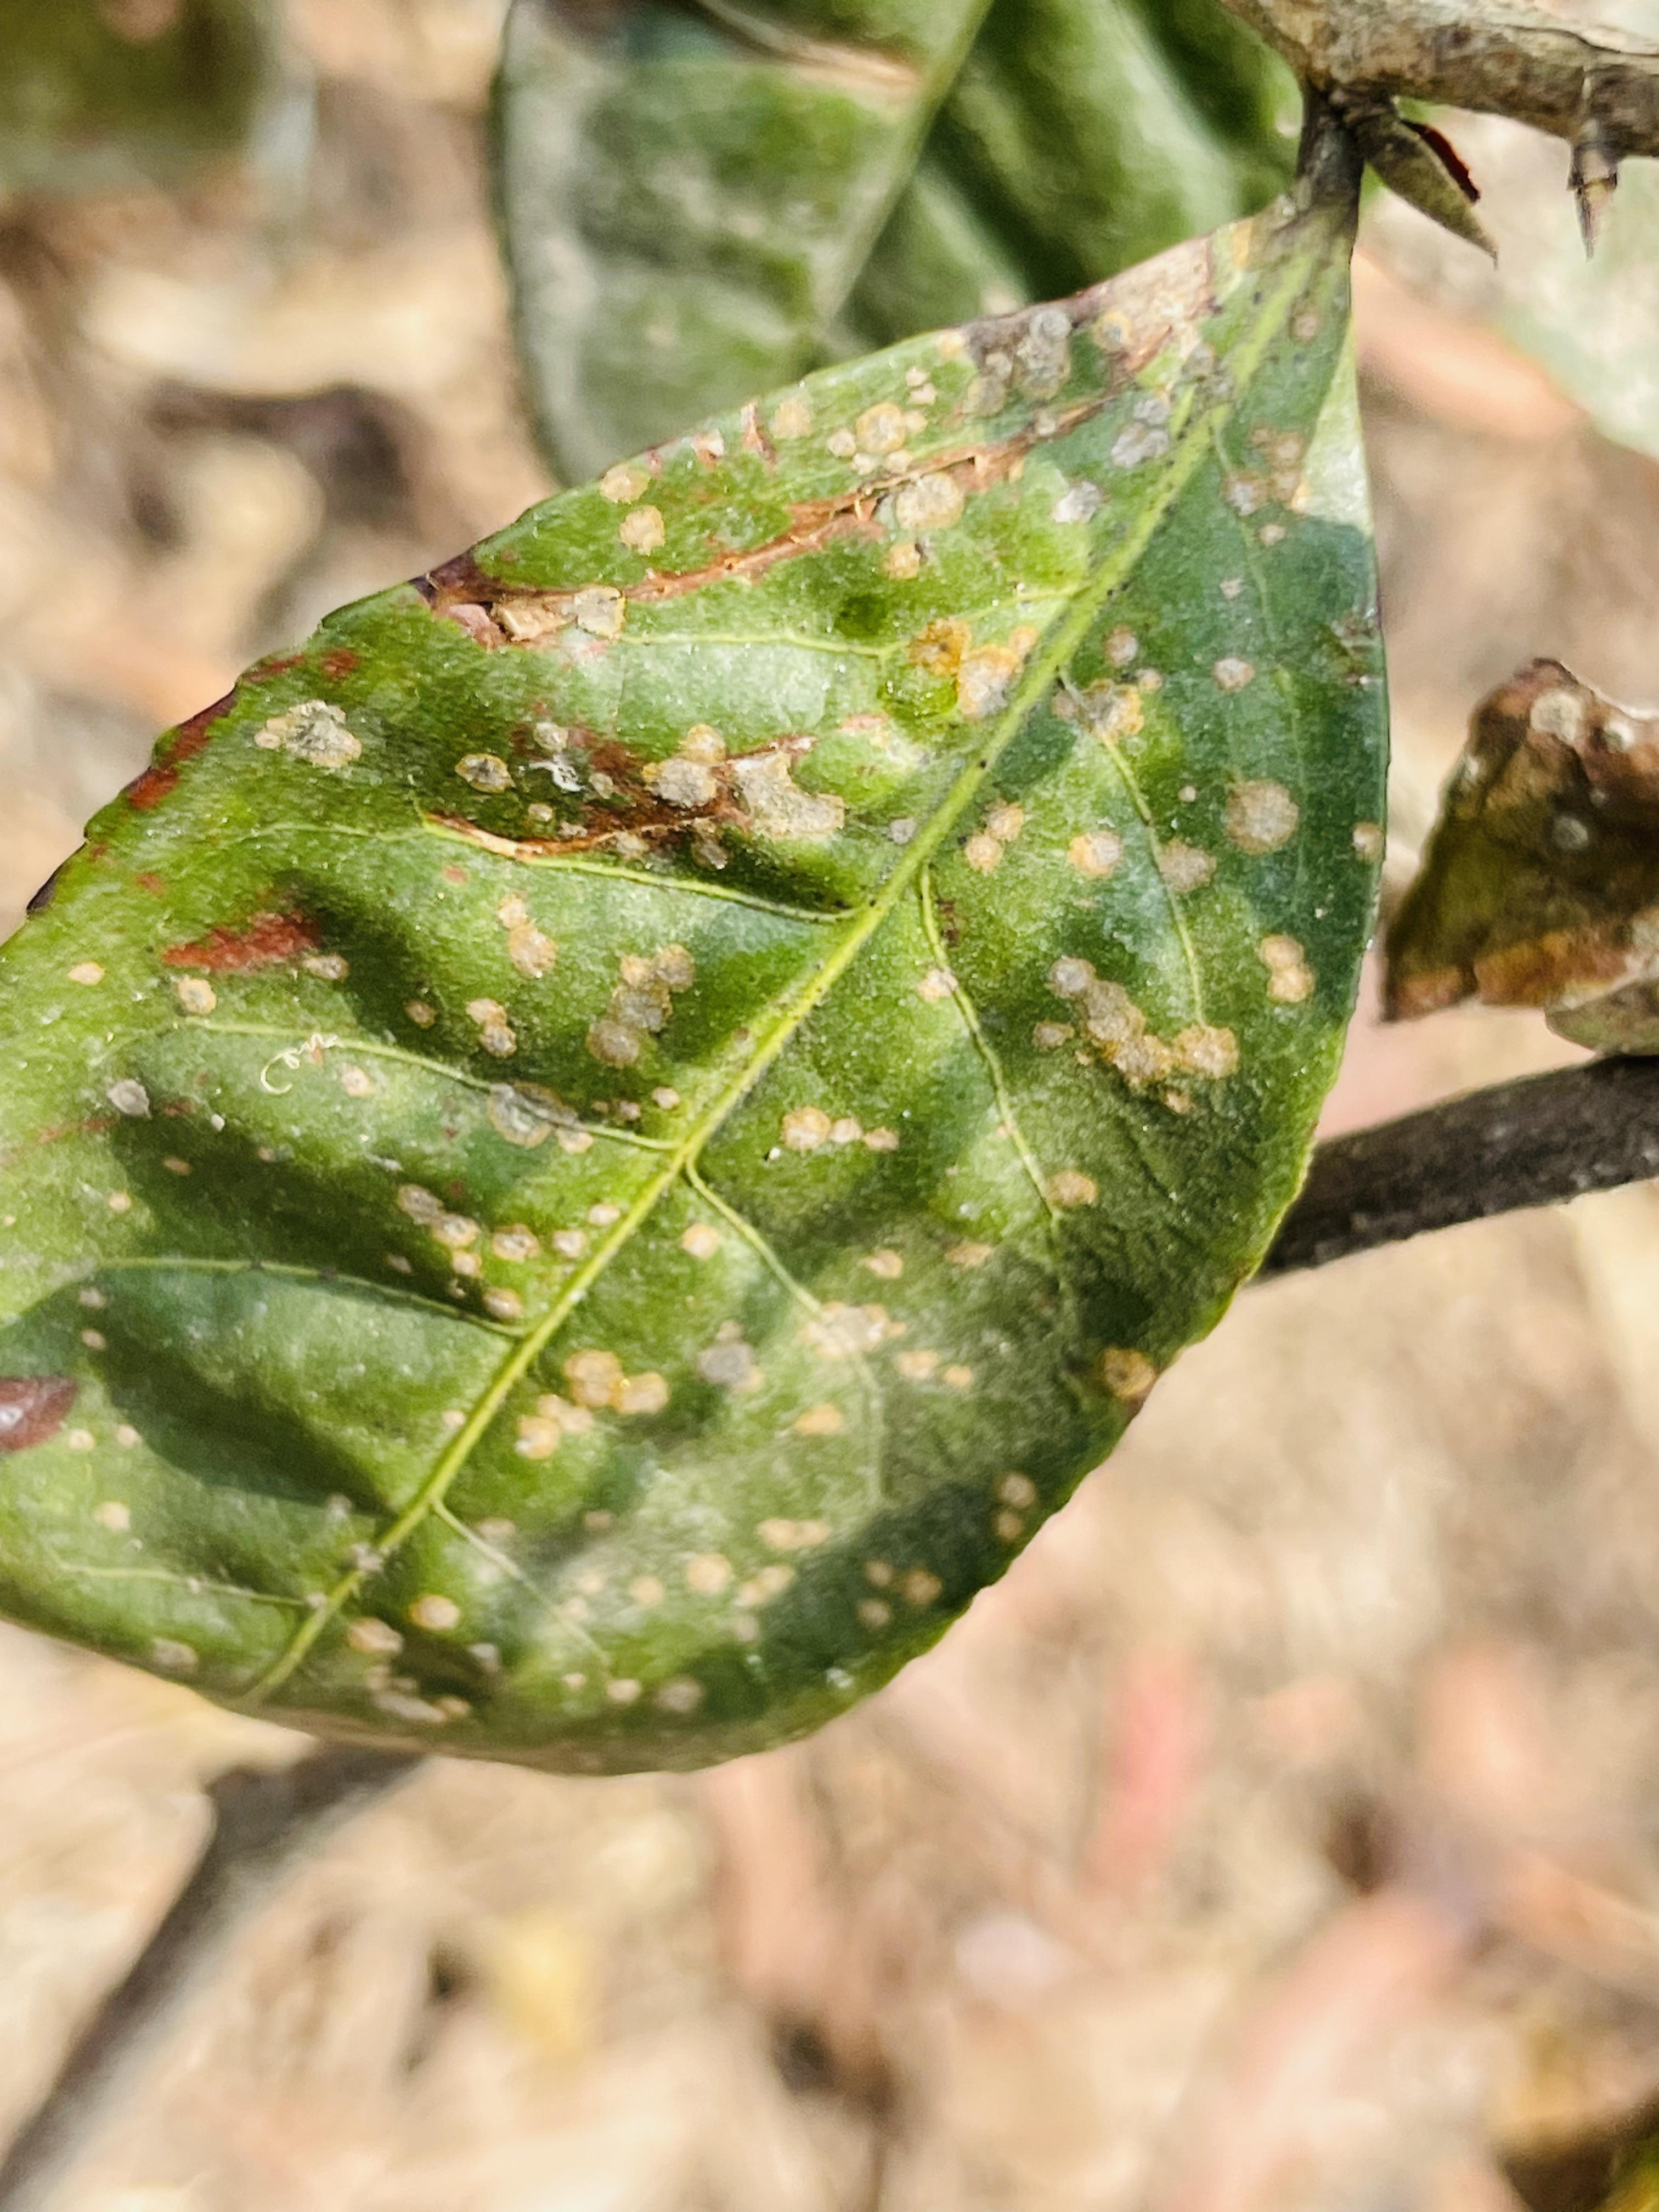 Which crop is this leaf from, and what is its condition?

tea, red rust
